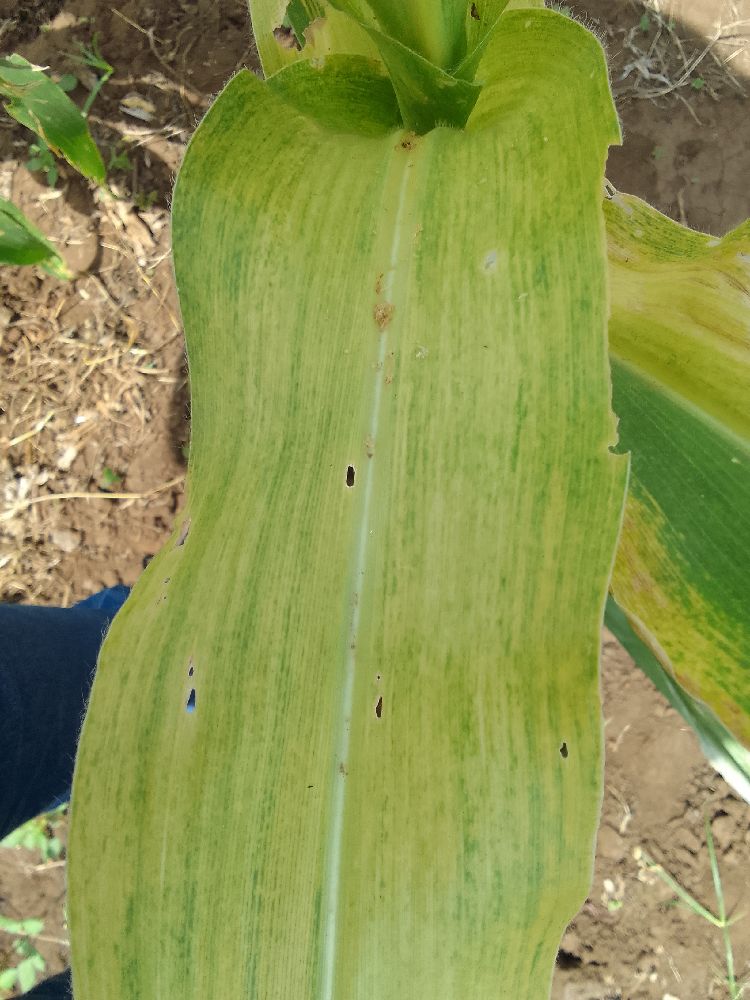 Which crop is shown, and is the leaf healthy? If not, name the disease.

maize, maize lethal necrosis
